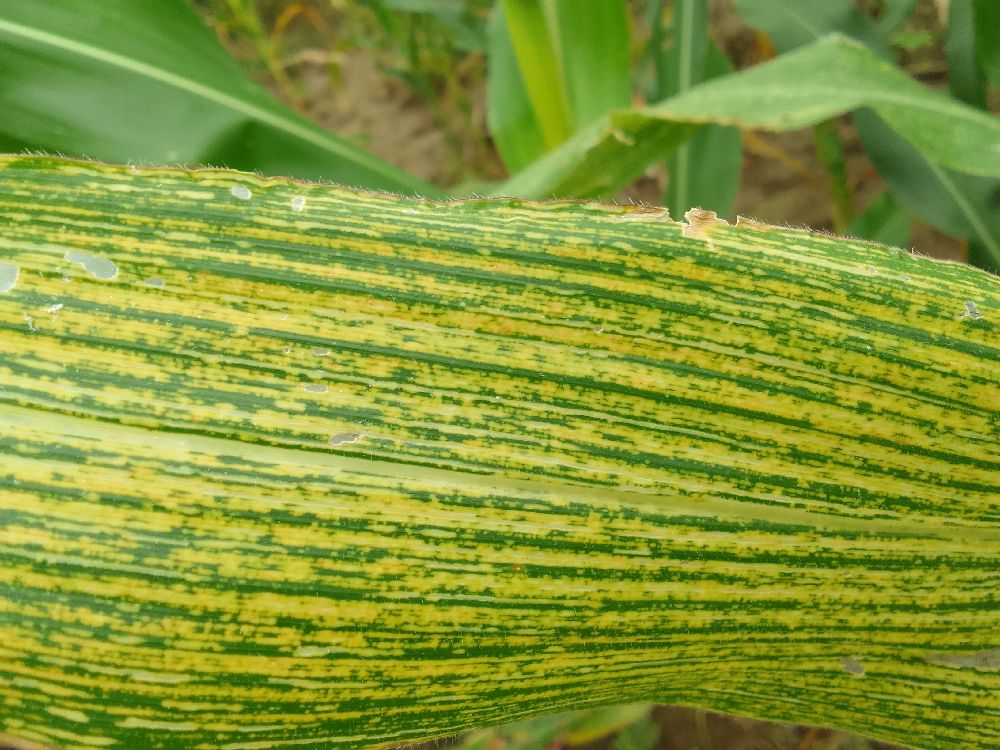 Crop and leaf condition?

maize, maize streak virus
